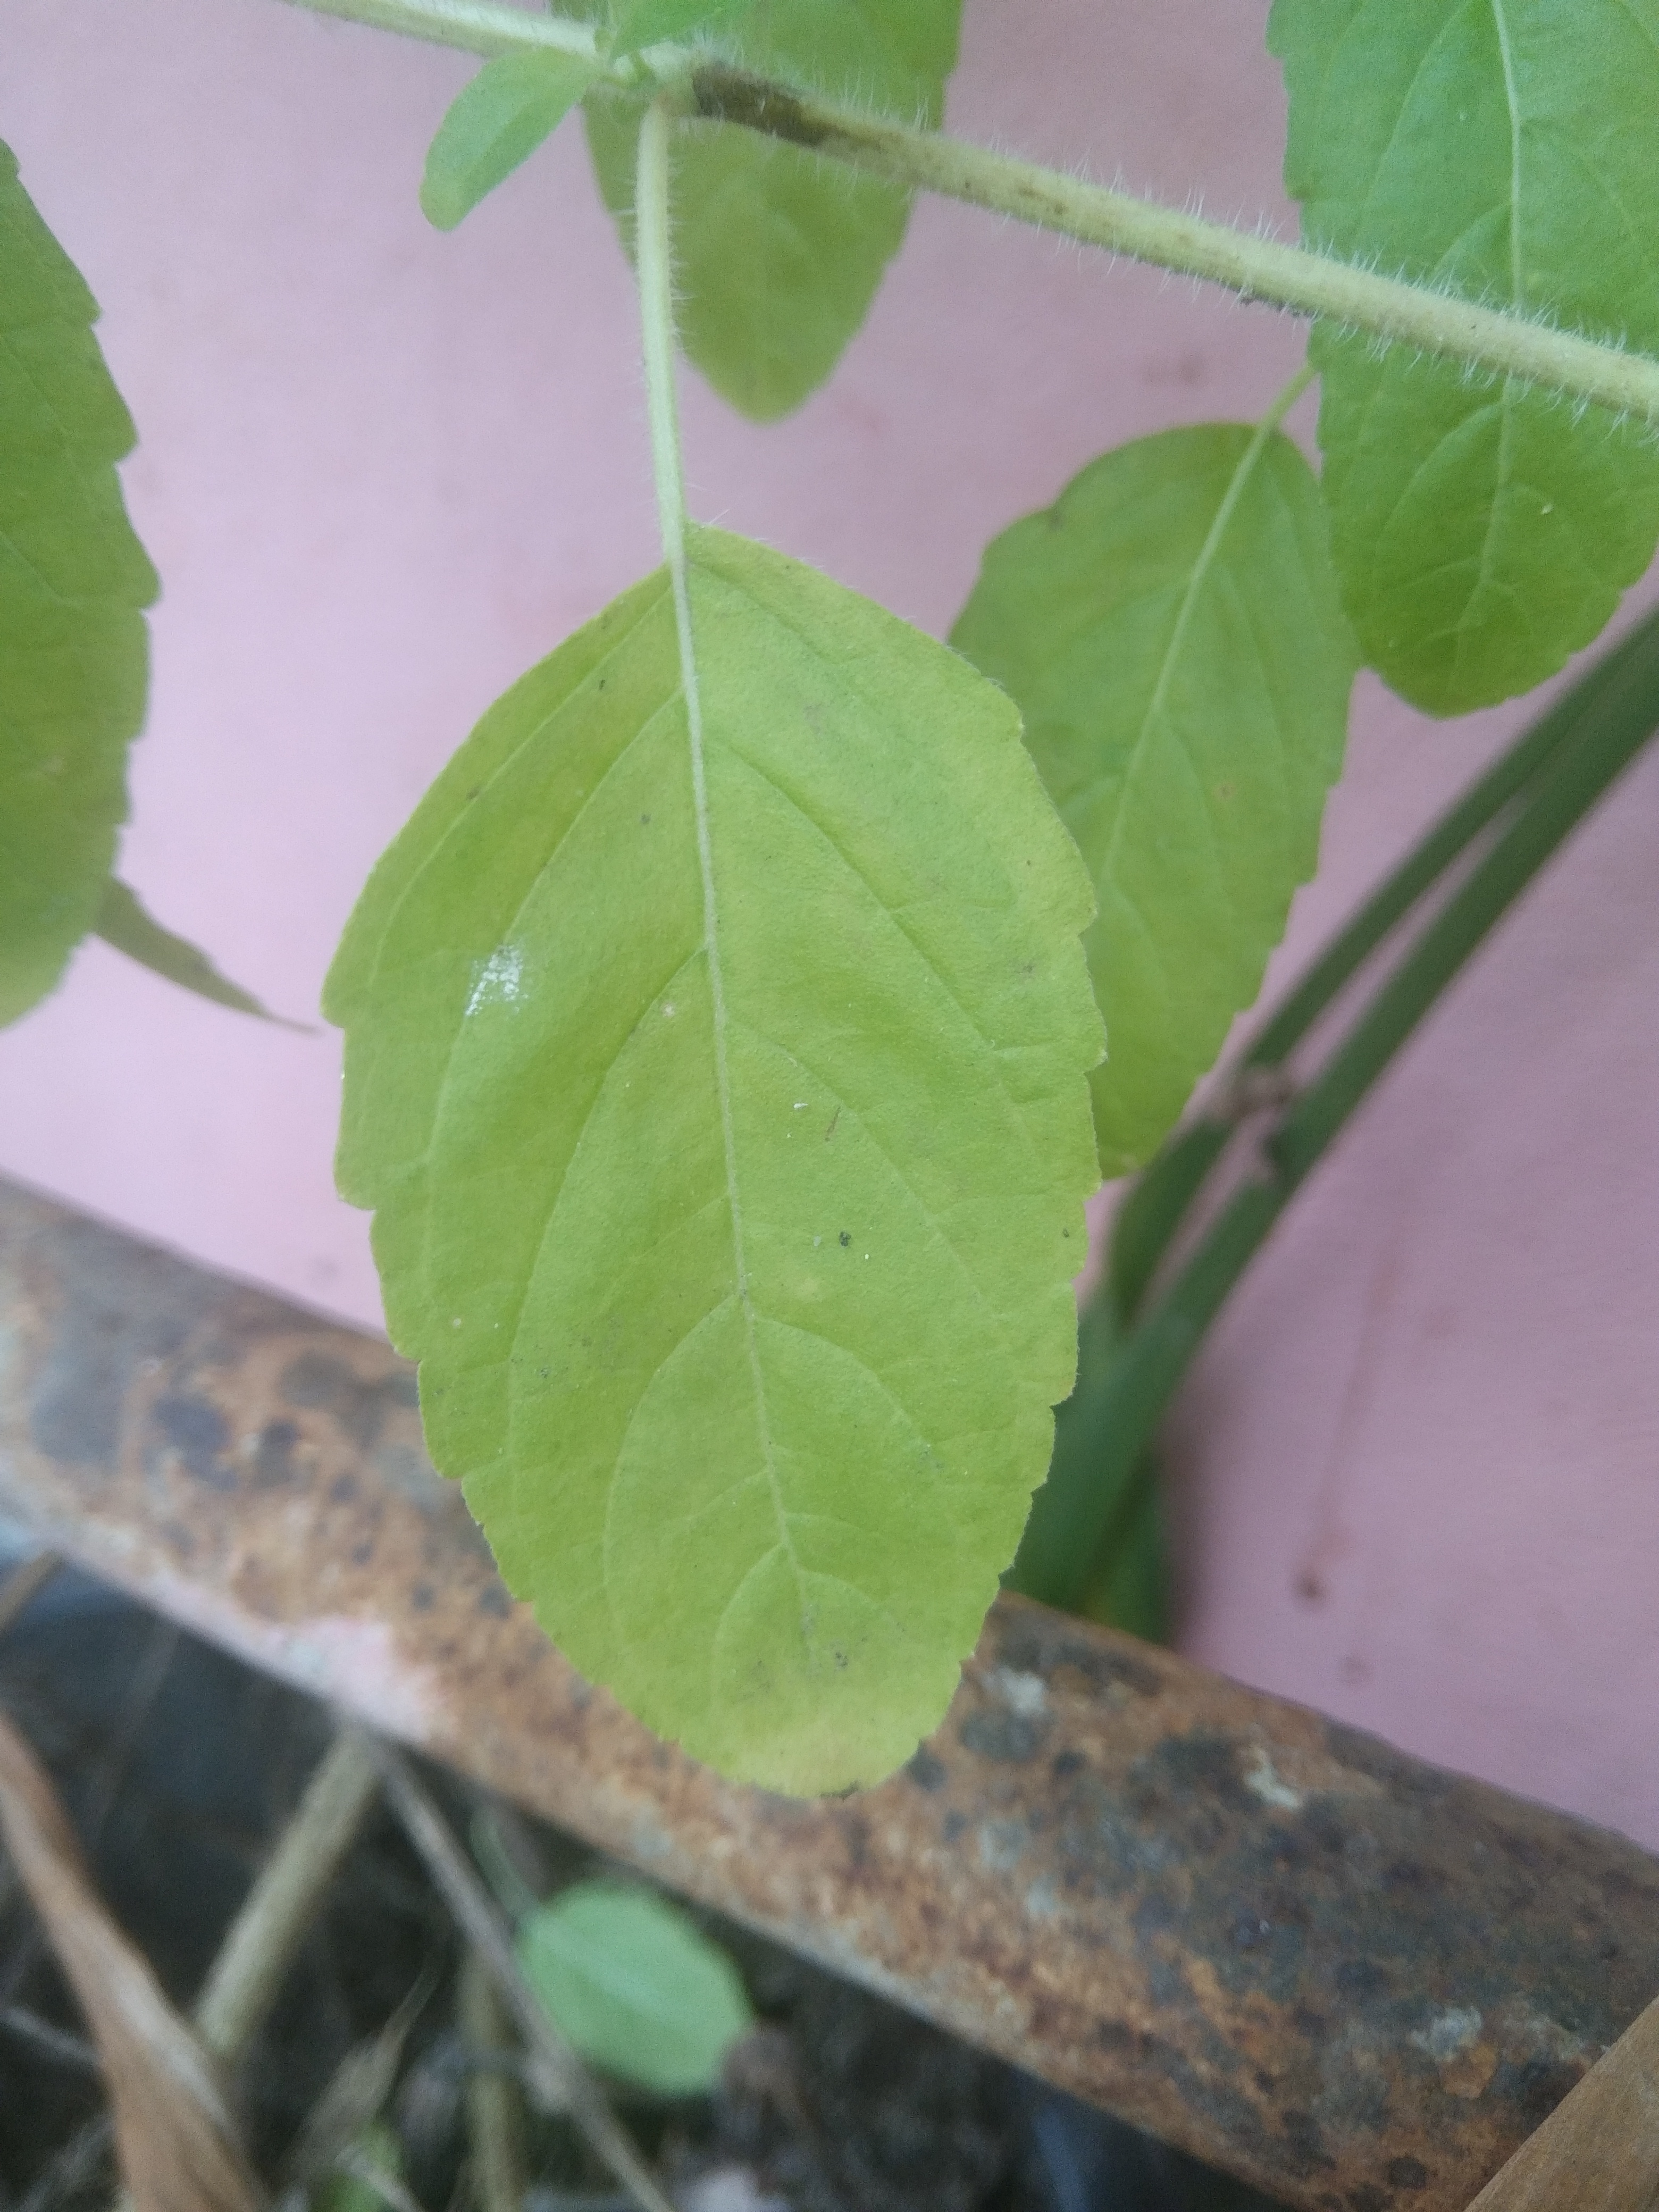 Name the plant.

tulshi
